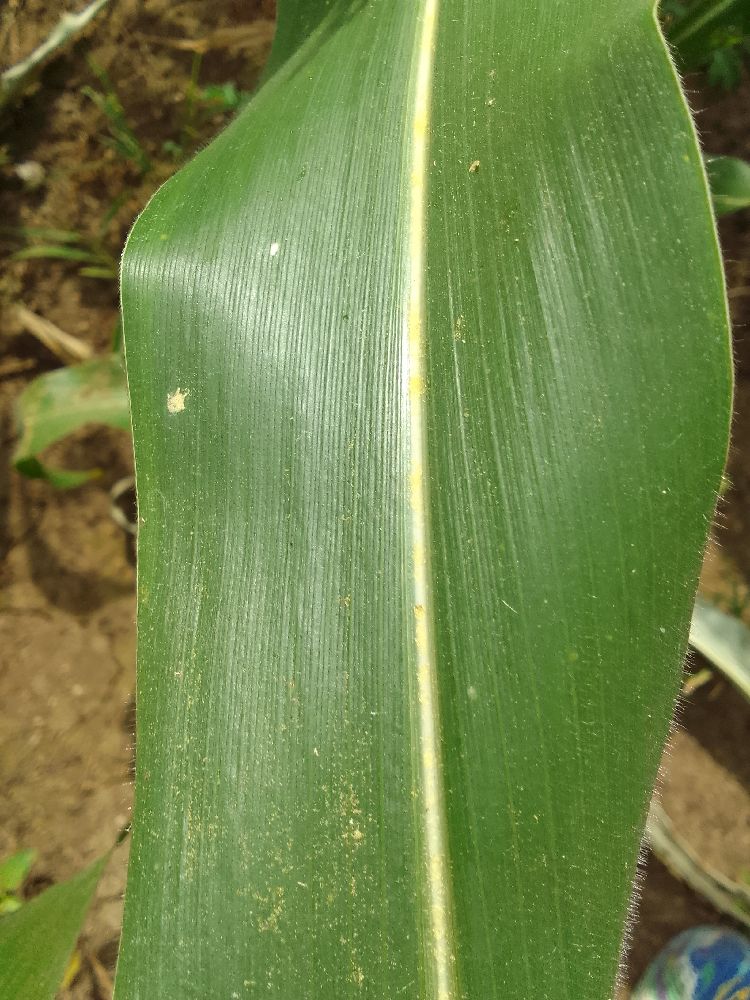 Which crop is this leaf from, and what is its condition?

maize, healthy
